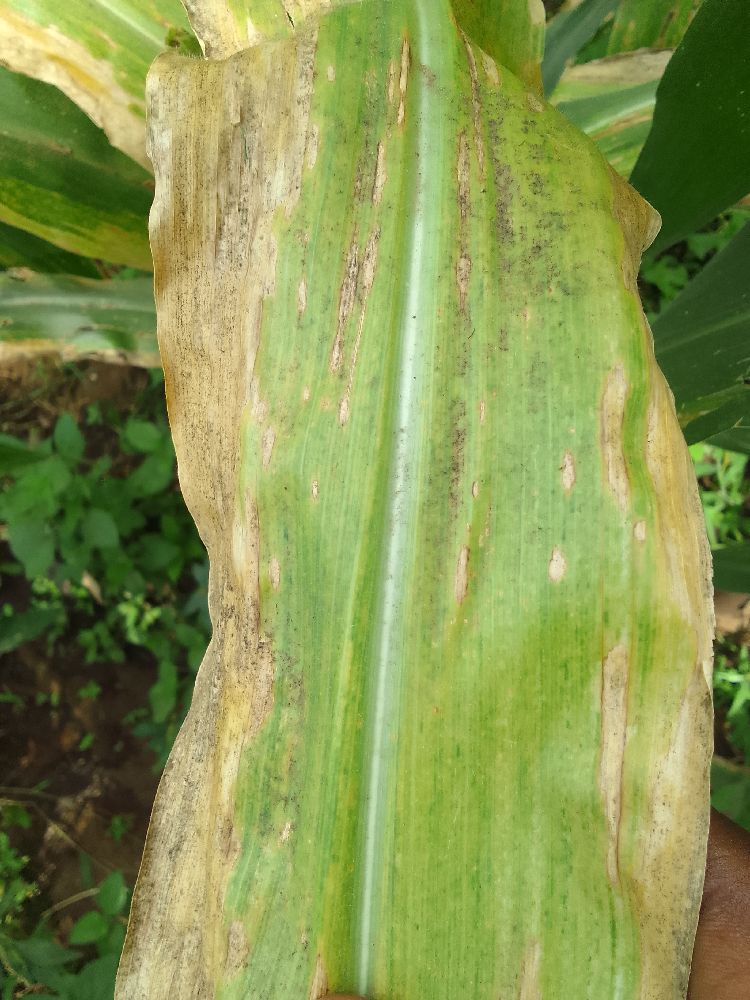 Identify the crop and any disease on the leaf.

maize, maize lethal necrosis
